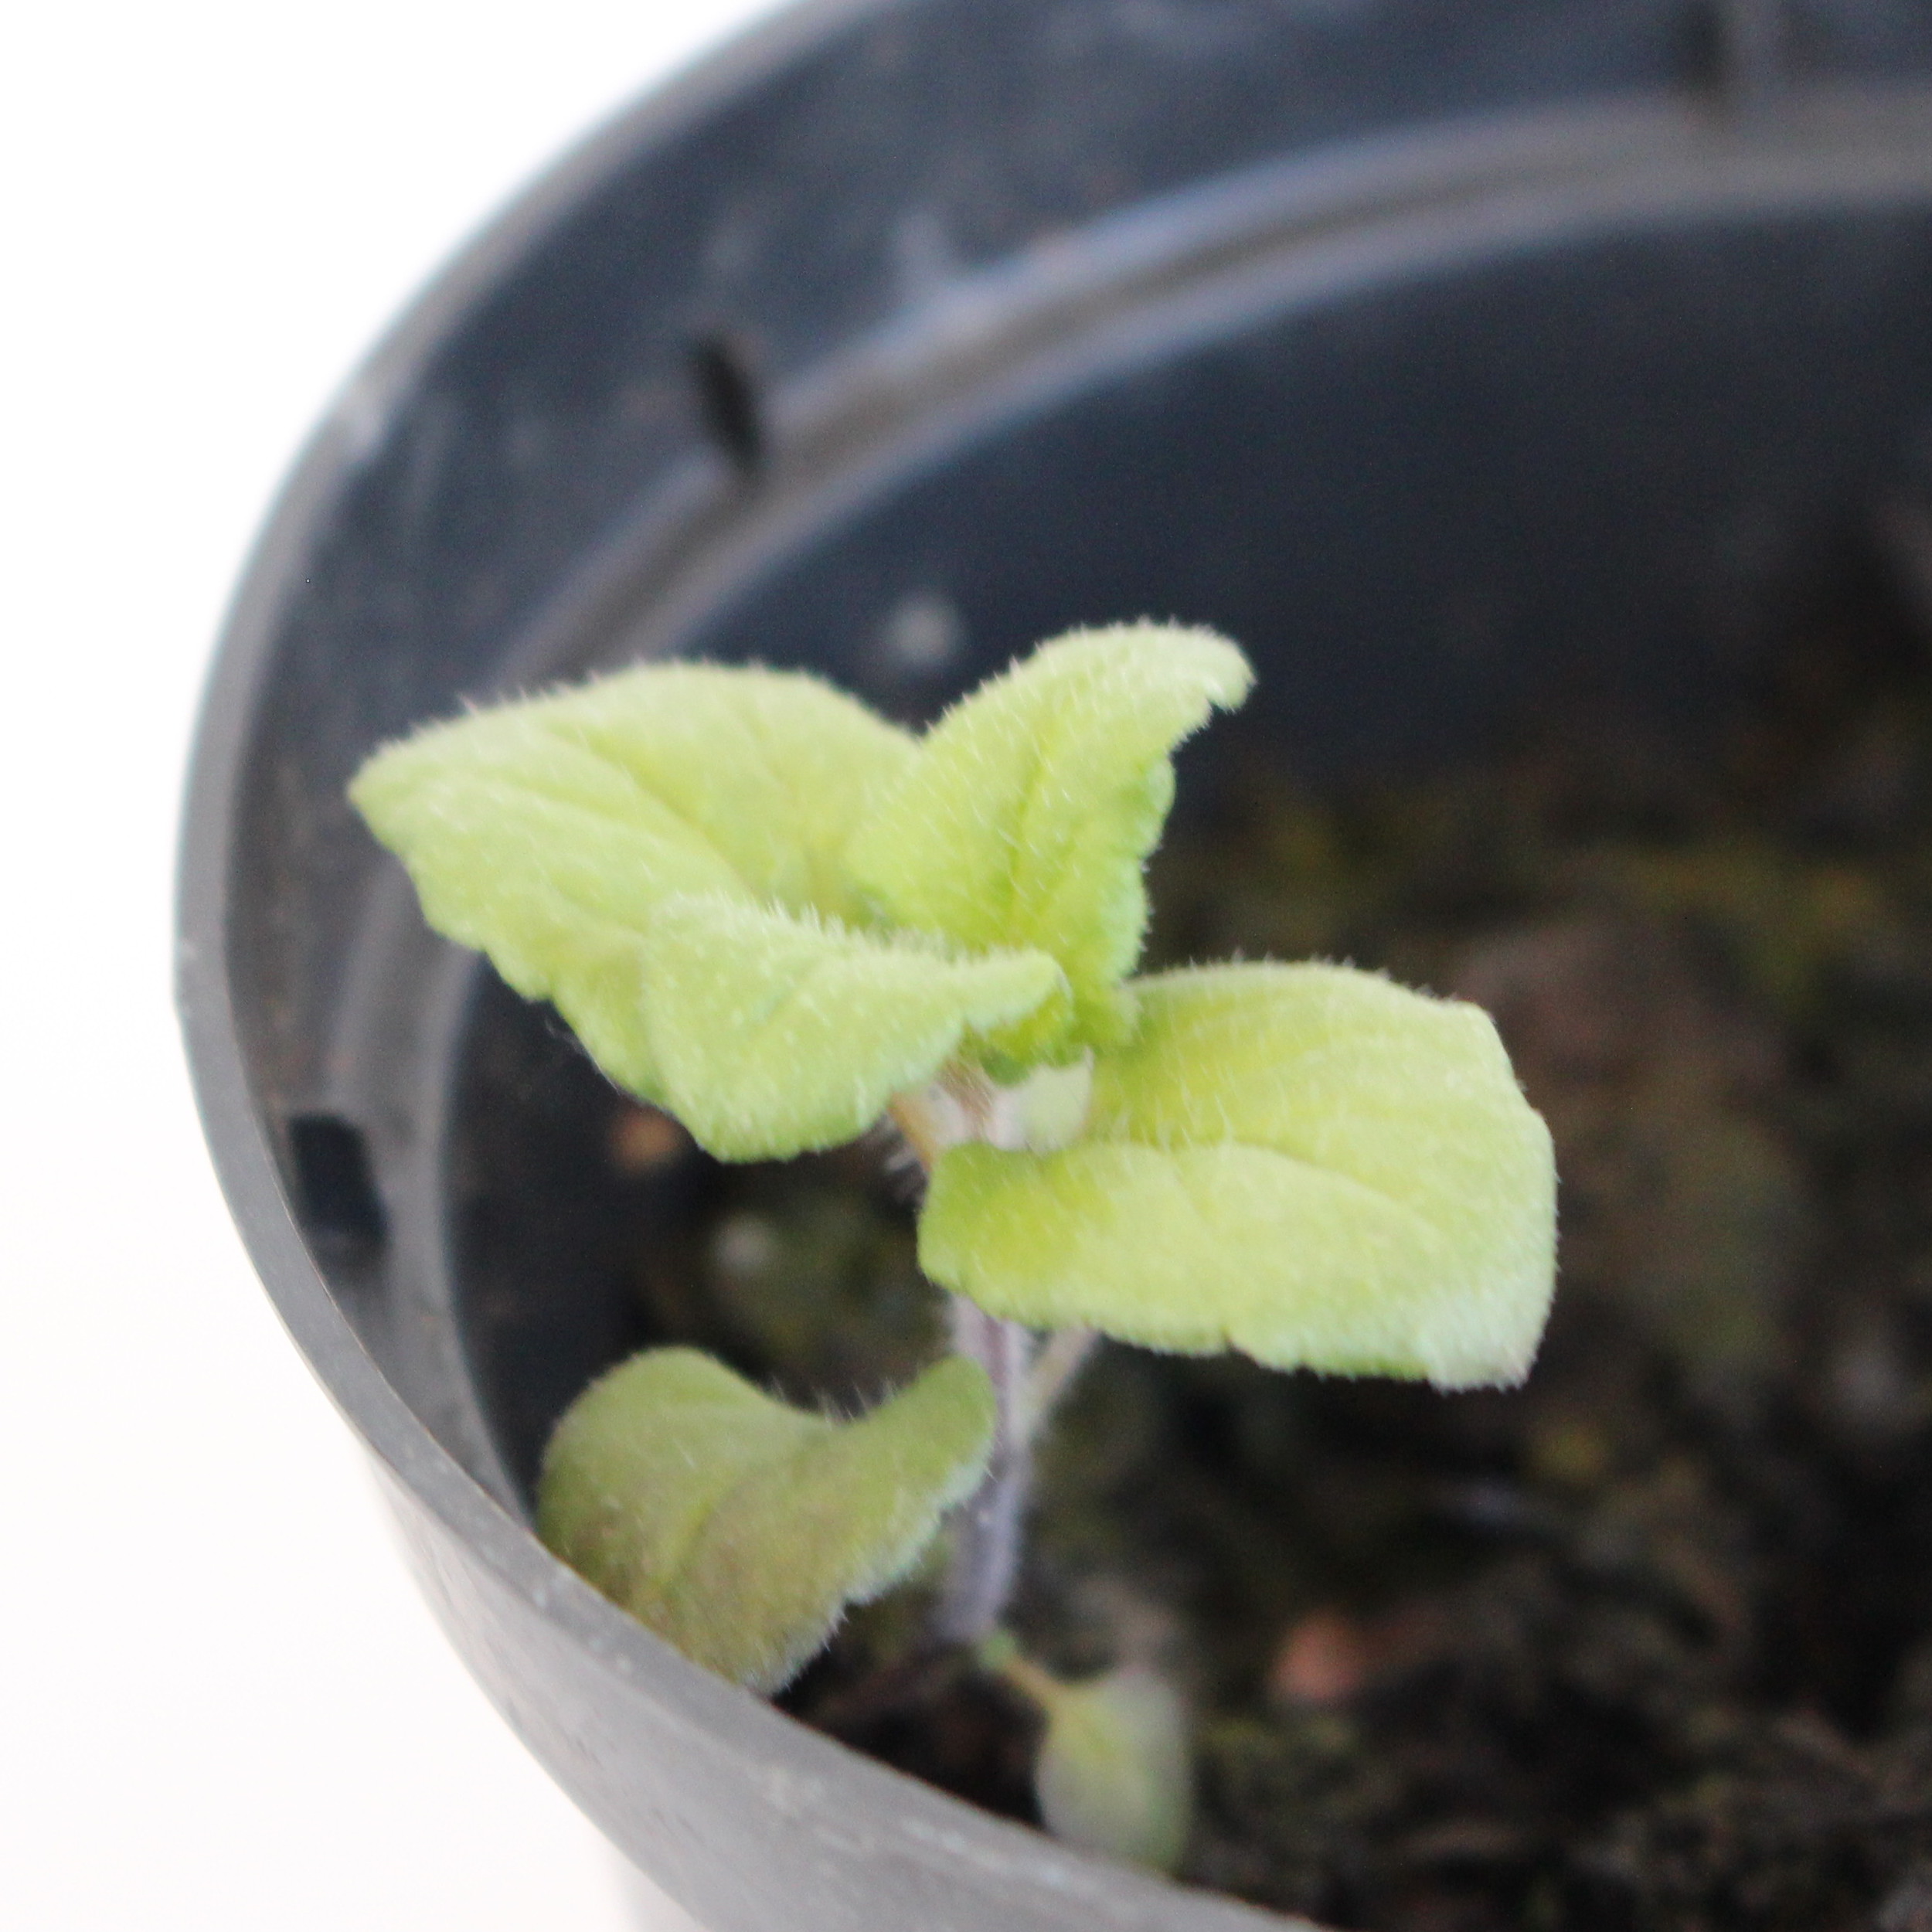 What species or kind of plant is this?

Veronica persica
